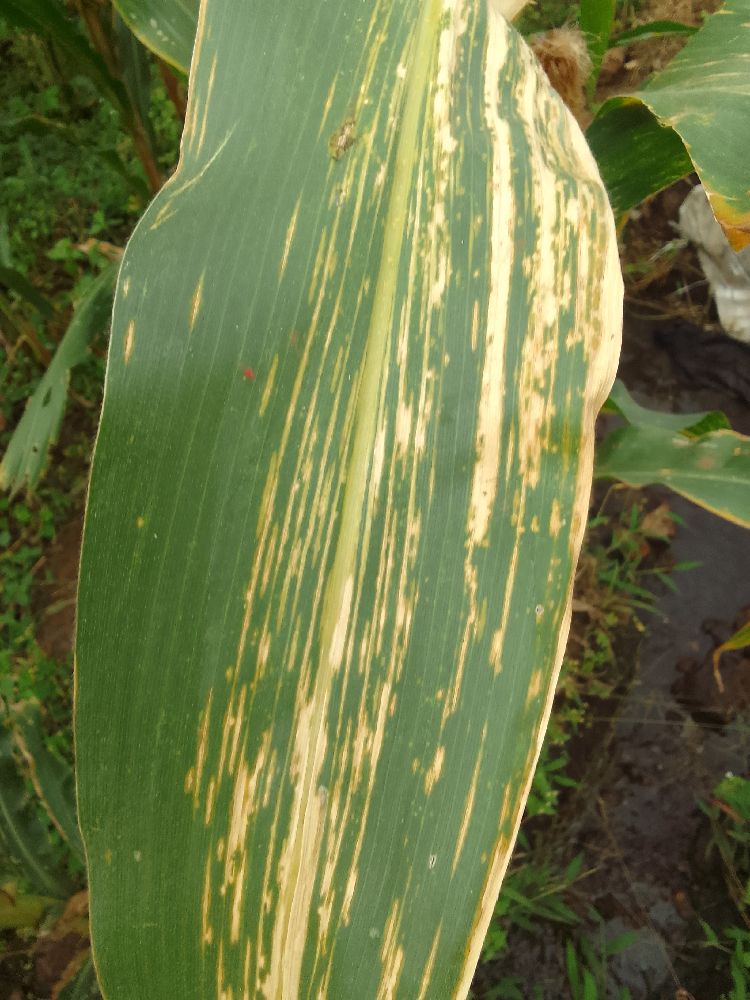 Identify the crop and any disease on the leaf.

maize, maize lethal necrosis
